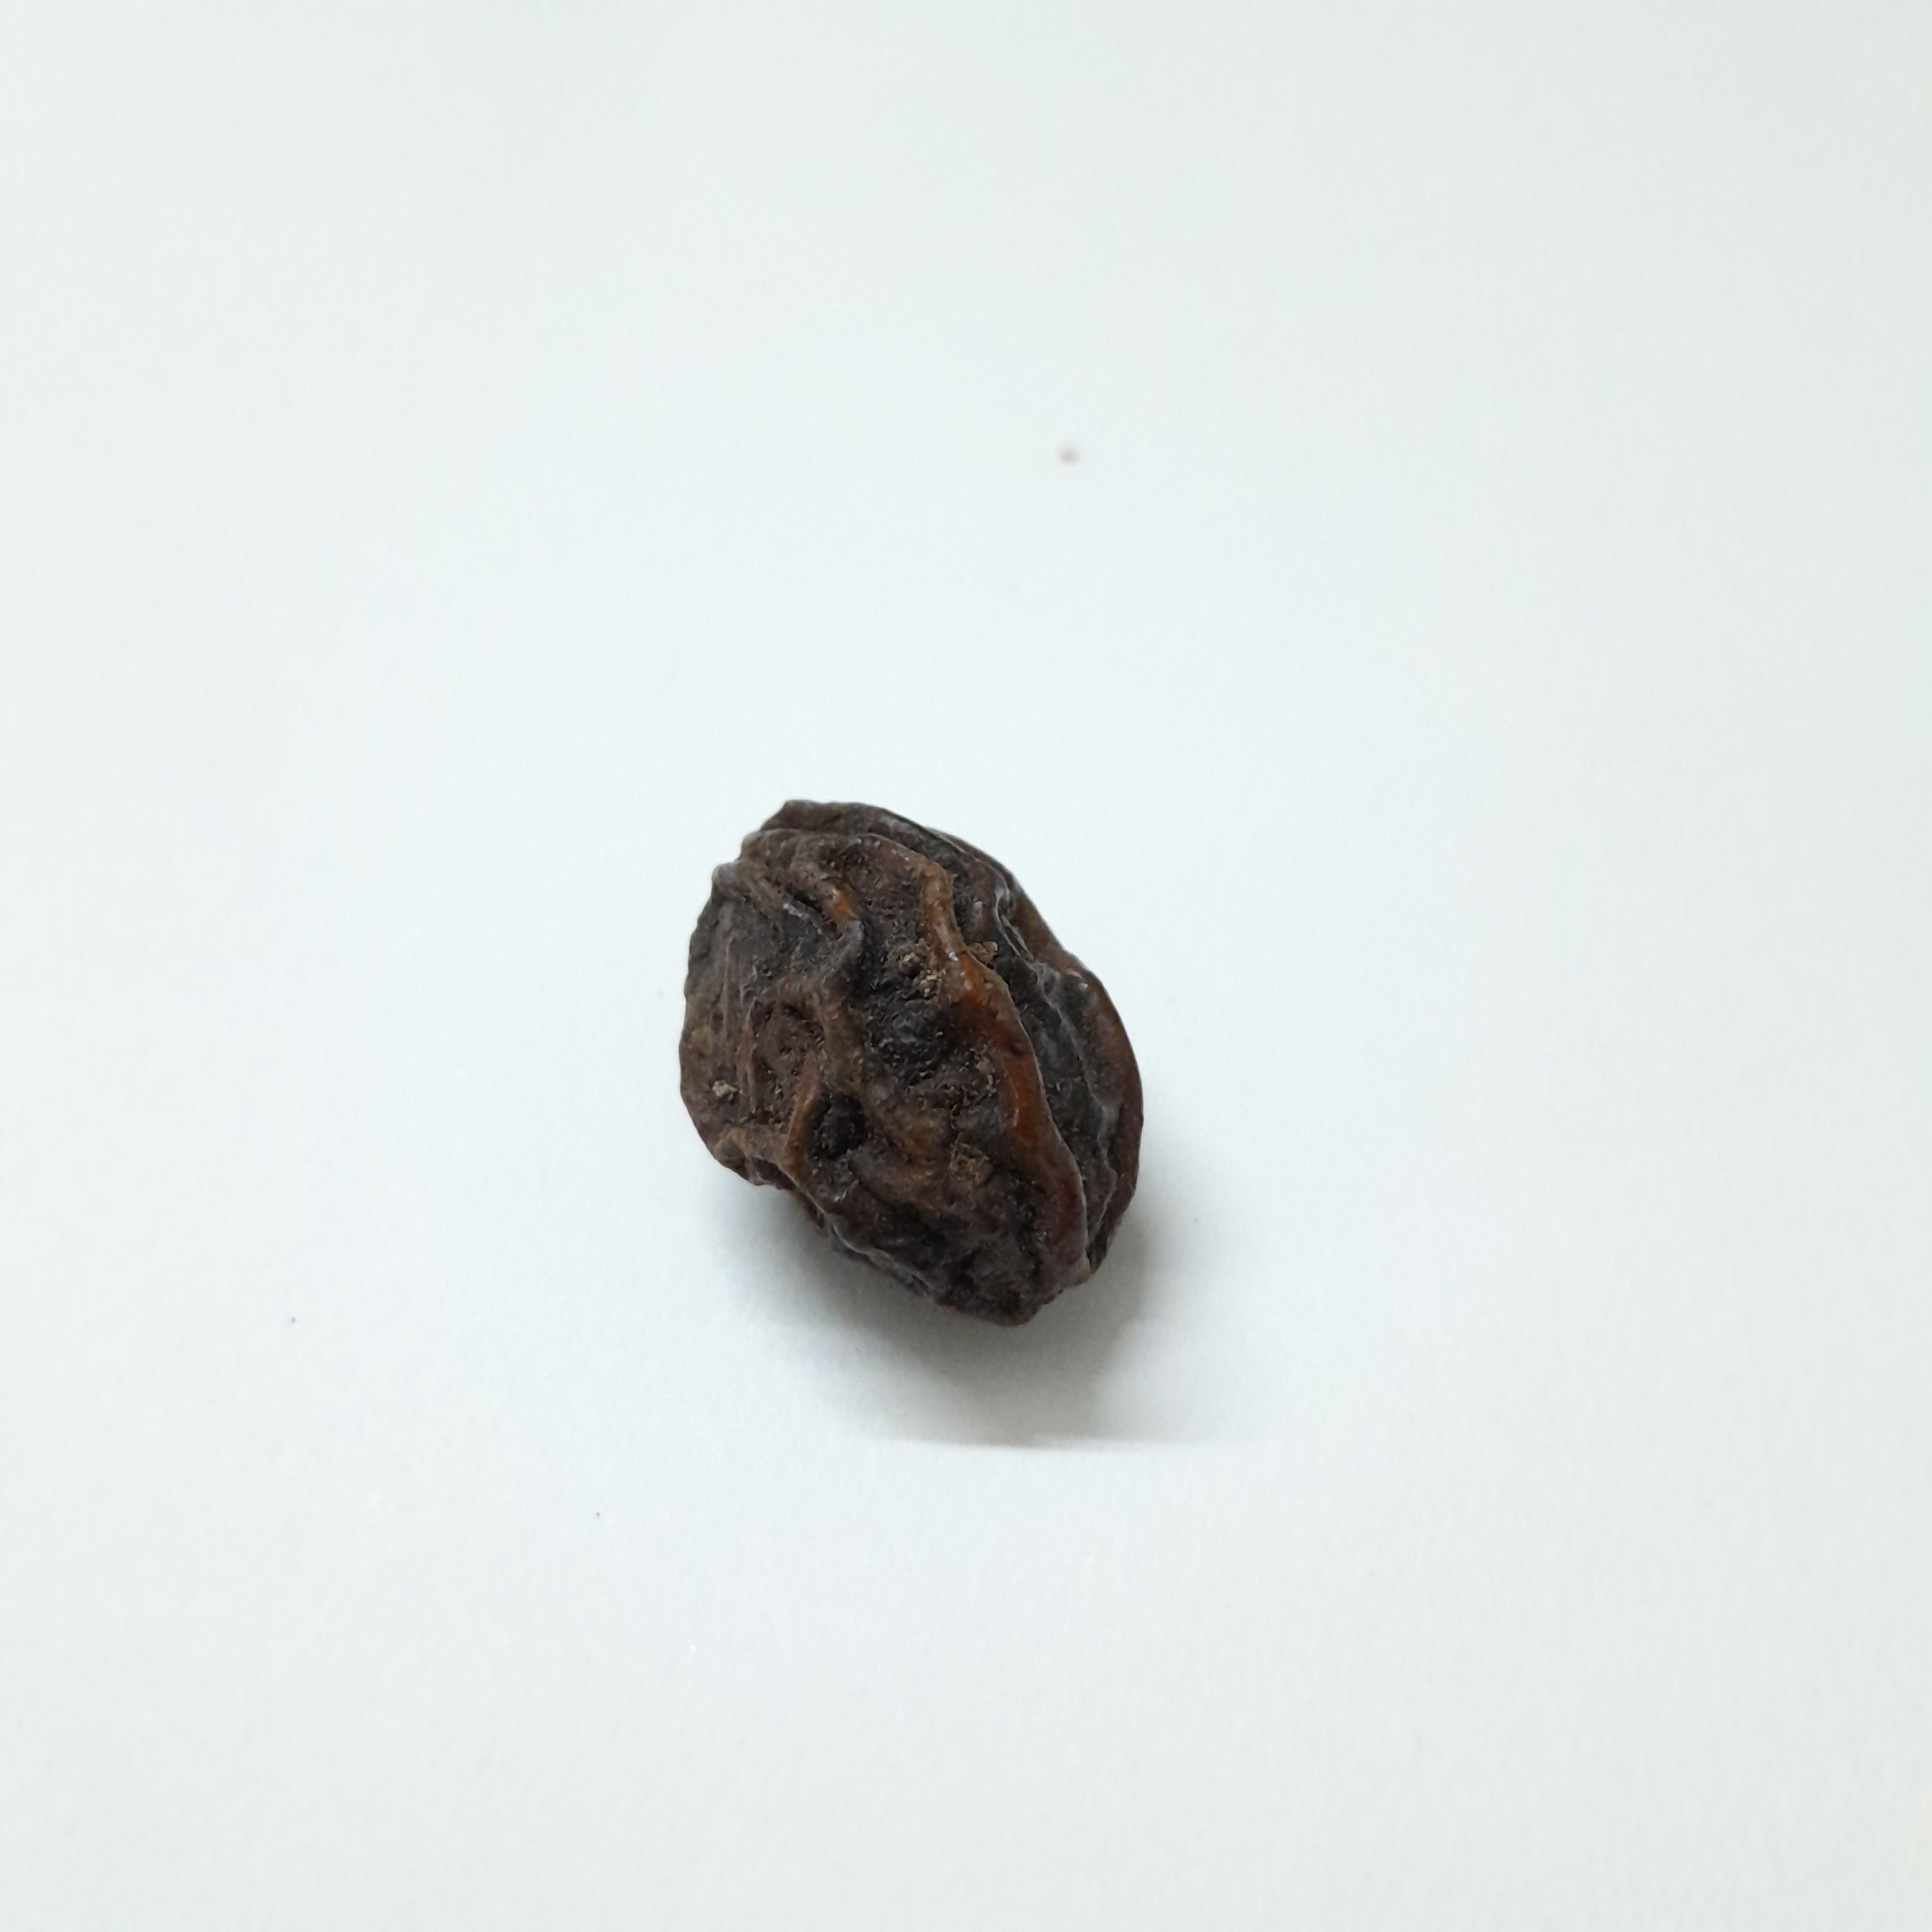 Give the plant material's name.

kadukharik
